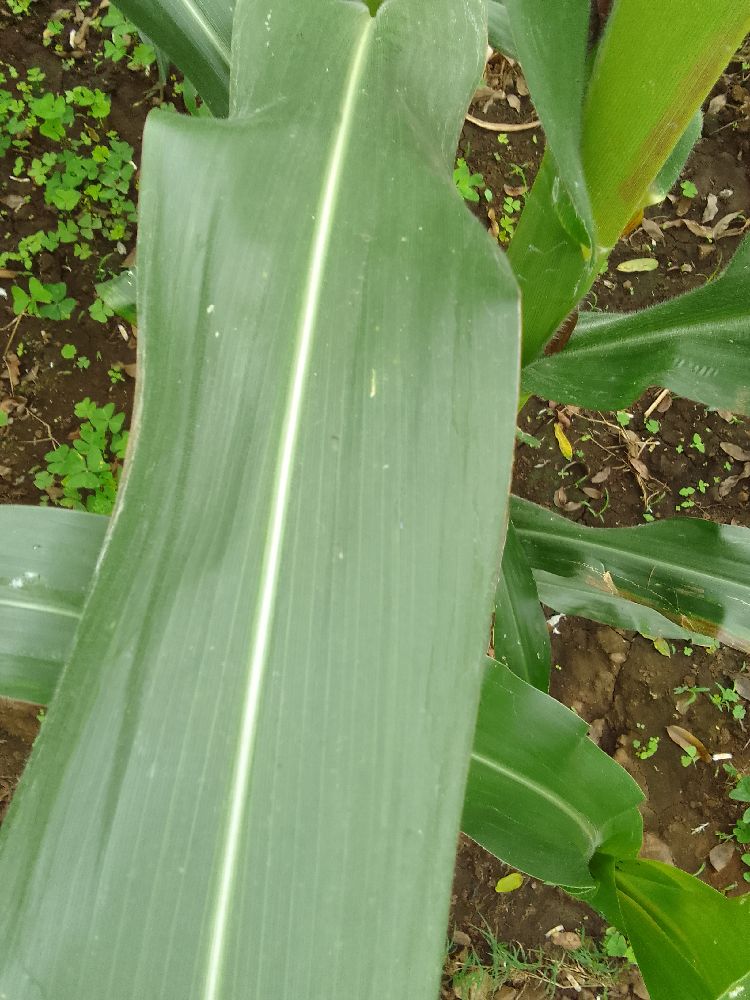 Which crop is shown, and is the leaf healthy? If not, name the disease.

maize, healthy
